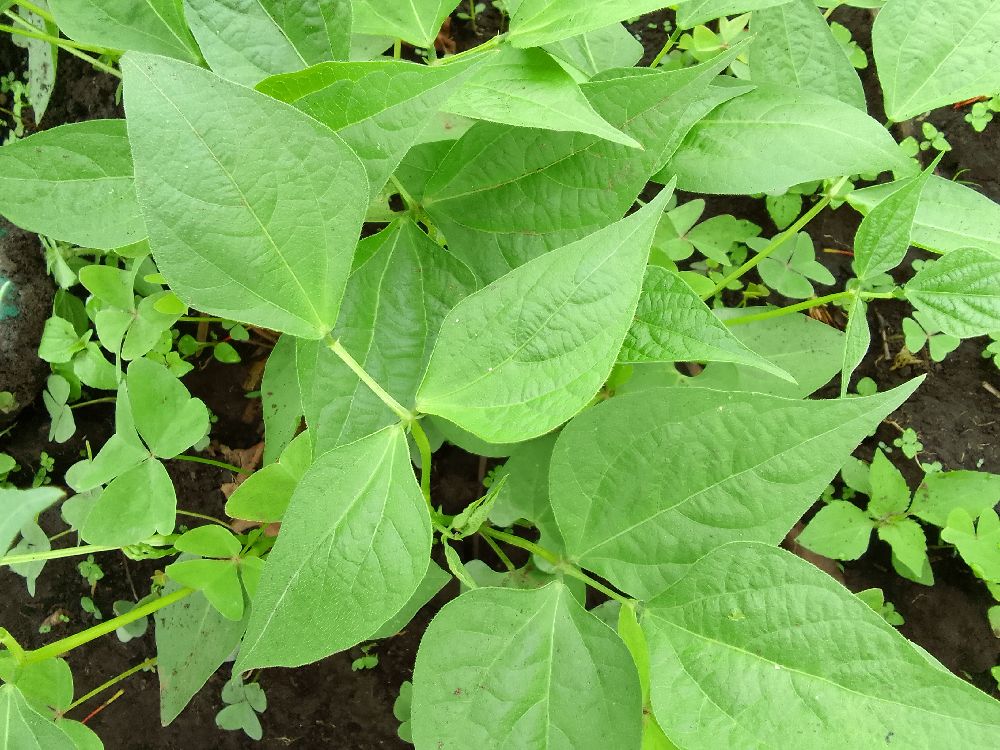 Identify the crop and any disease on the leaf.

common bean, healthy
